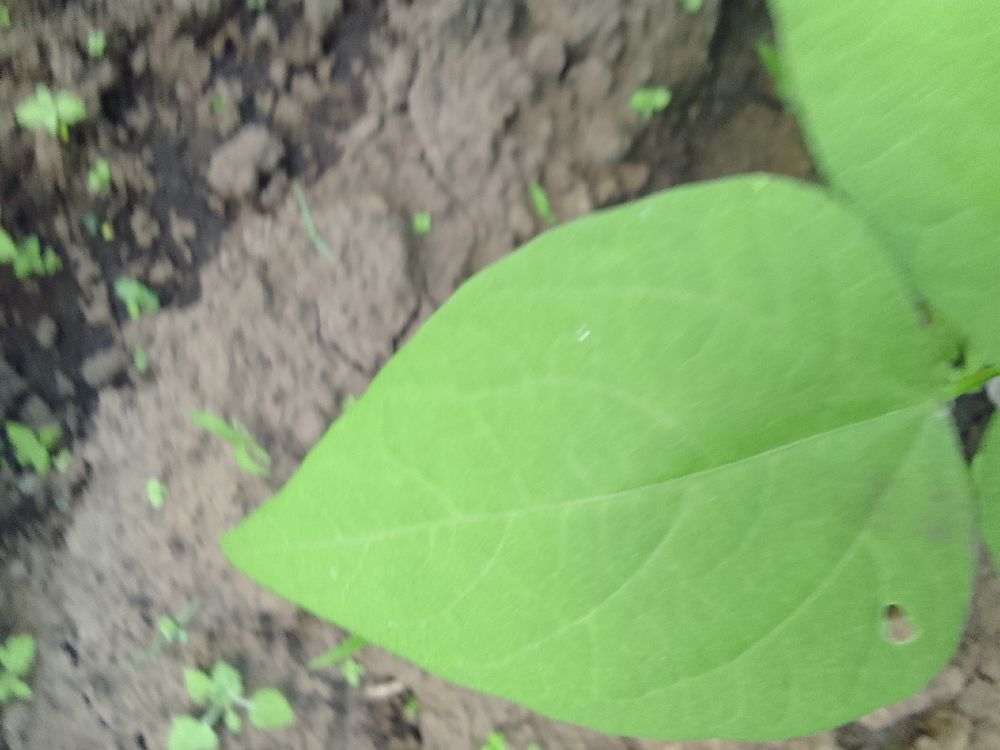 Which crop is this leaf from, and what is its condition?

common bean, healthy
